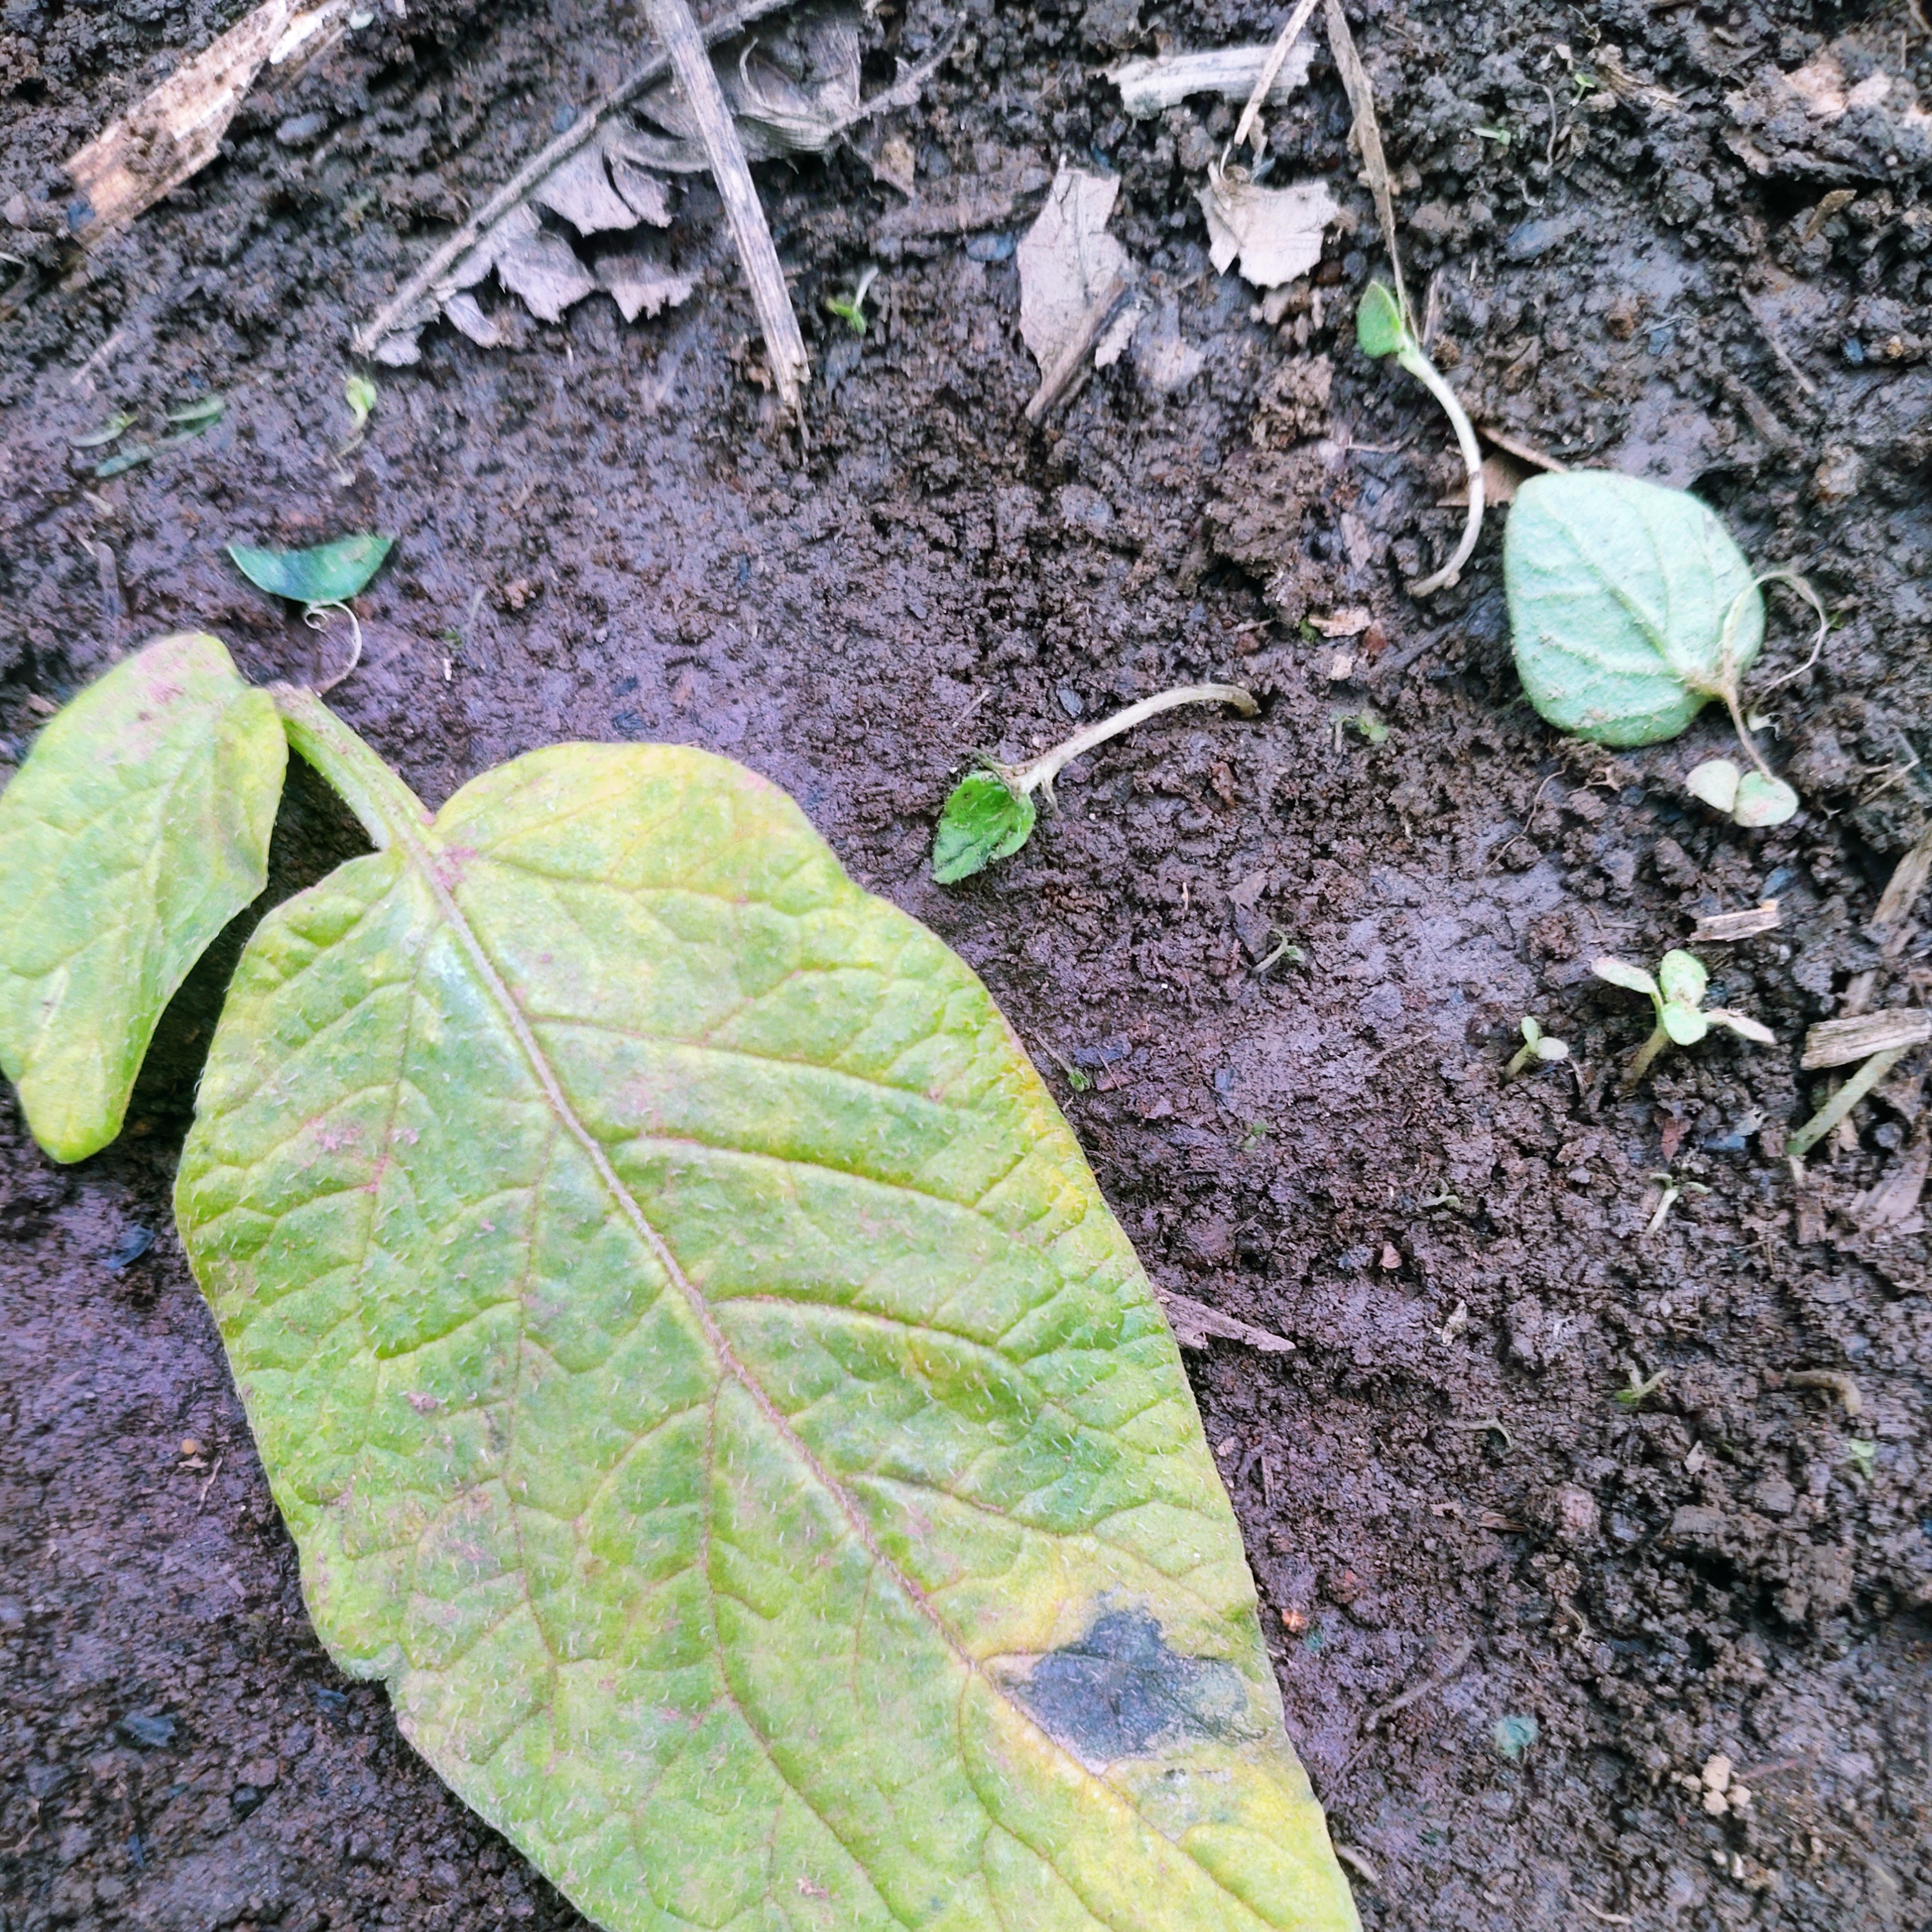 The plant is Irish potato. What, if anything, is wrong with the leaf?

late blight
